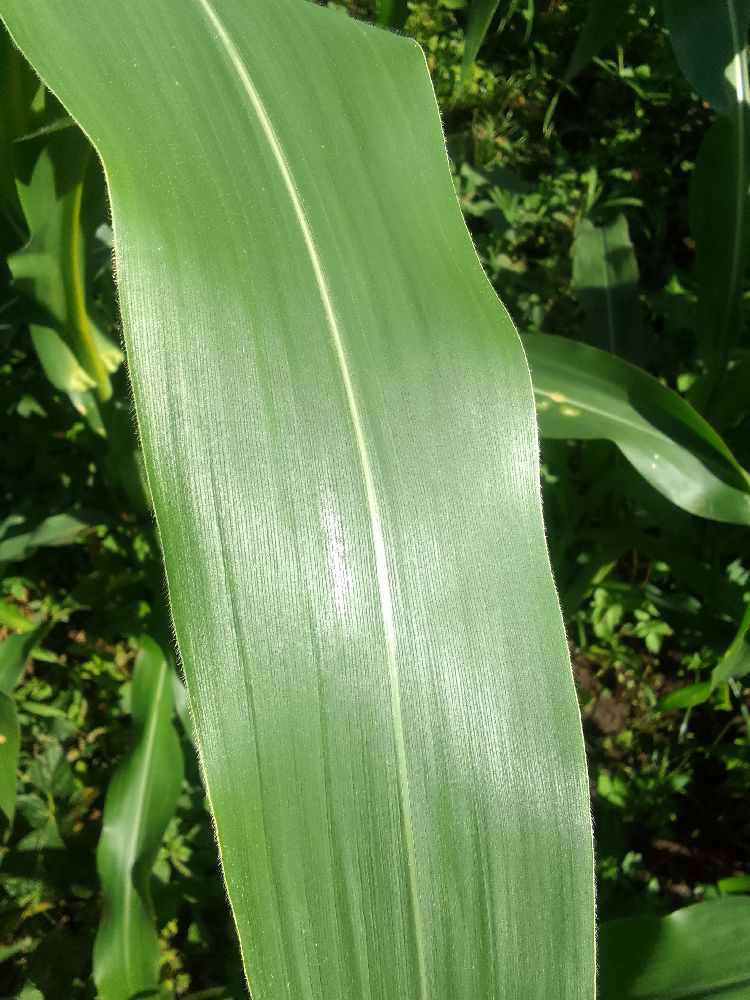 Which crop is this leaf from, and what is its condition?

maize, healthy
